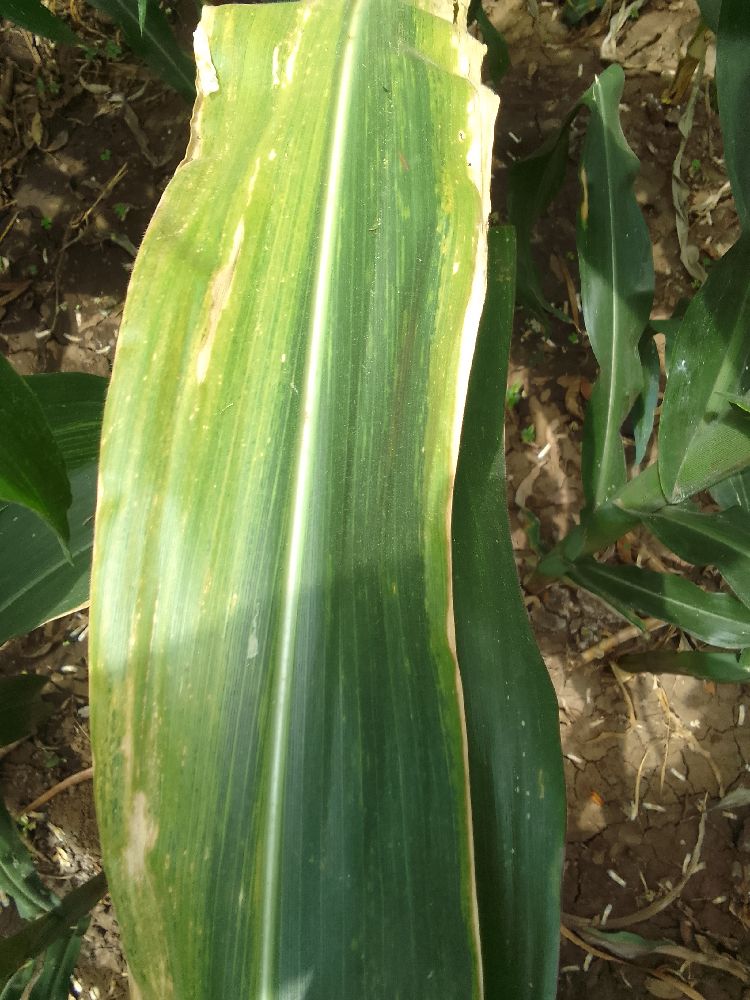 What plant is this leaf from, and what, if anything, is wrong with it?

maize, maize lethal necrosis
